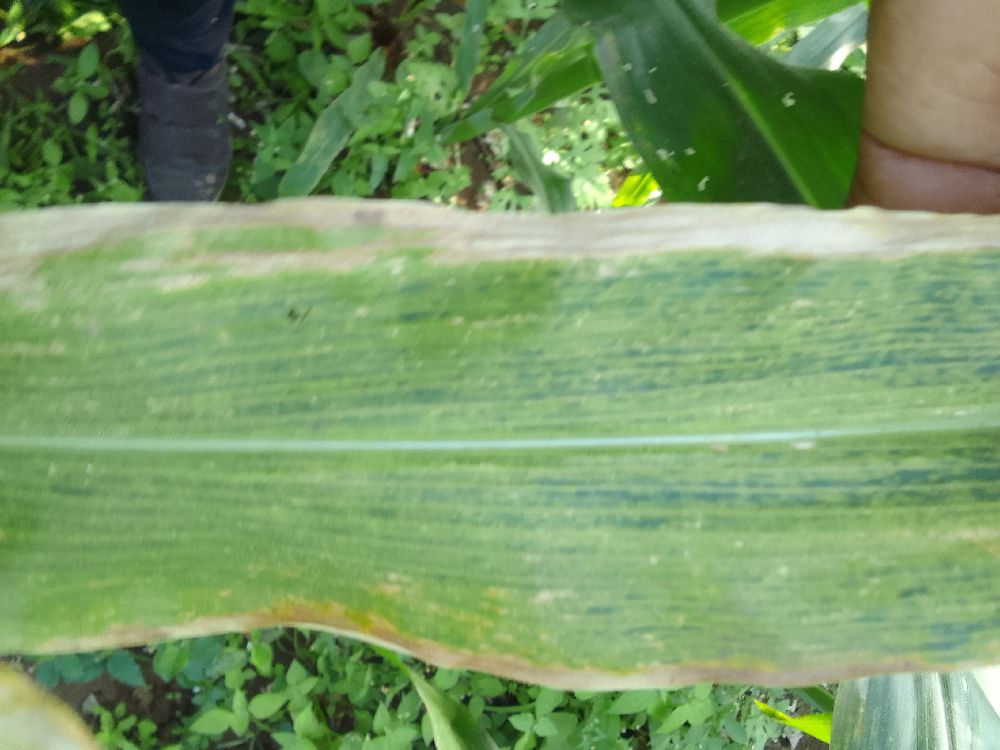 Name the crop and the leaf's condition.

maize, maize lethal necrosis
